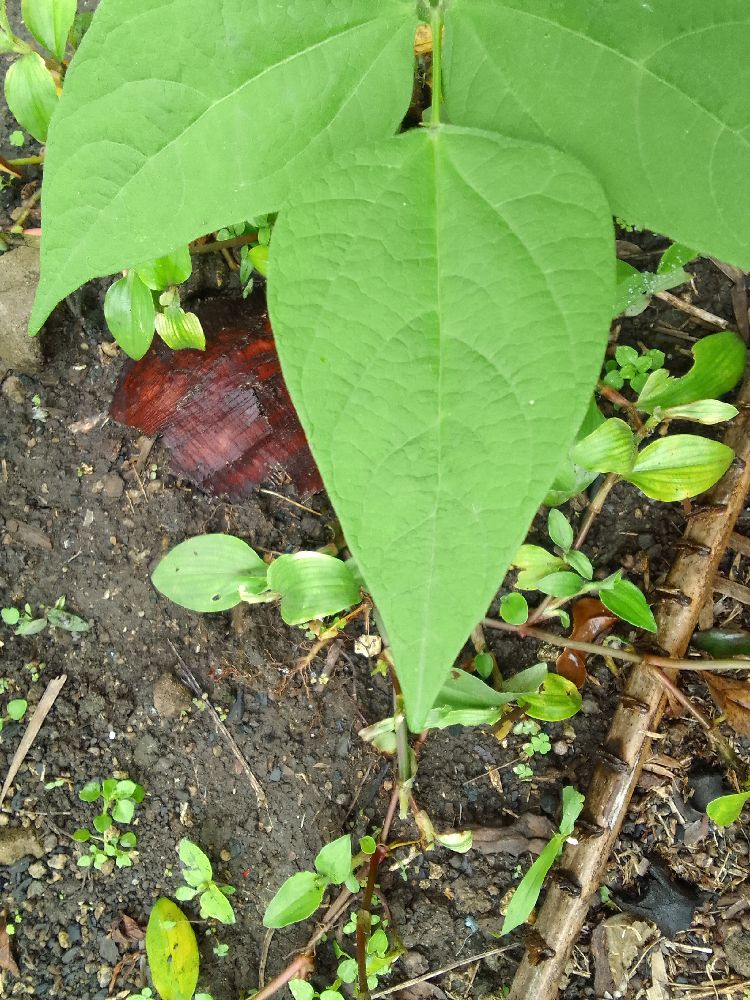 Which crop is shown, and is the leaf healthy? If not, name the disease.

common bean, healthy
